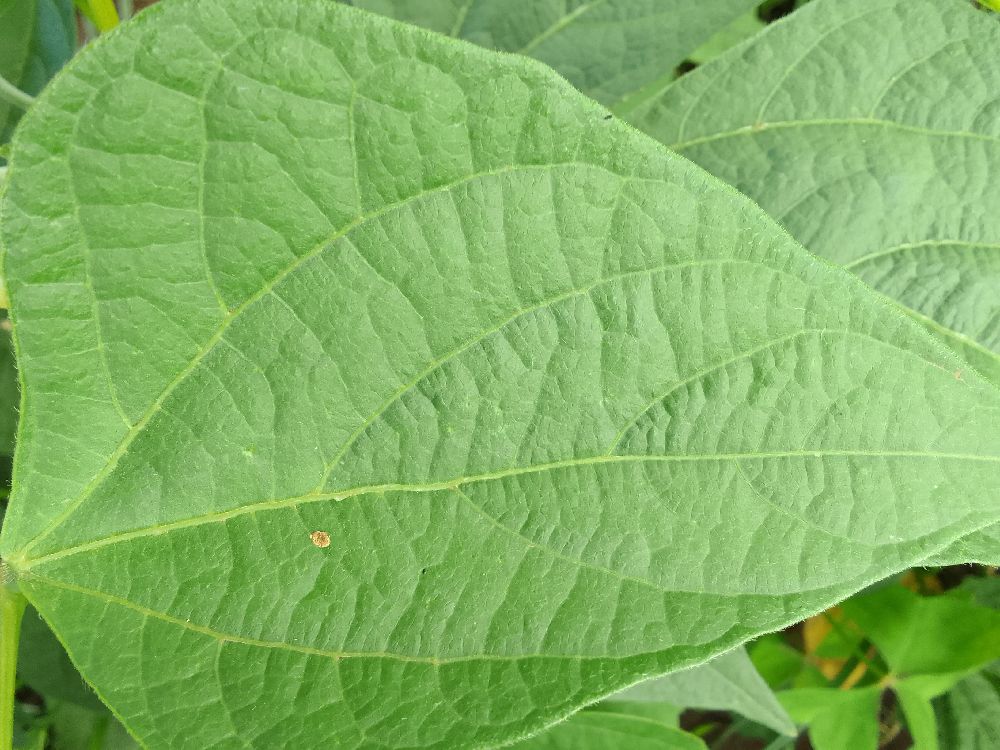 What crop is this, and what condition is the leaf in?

common bean, healthy
